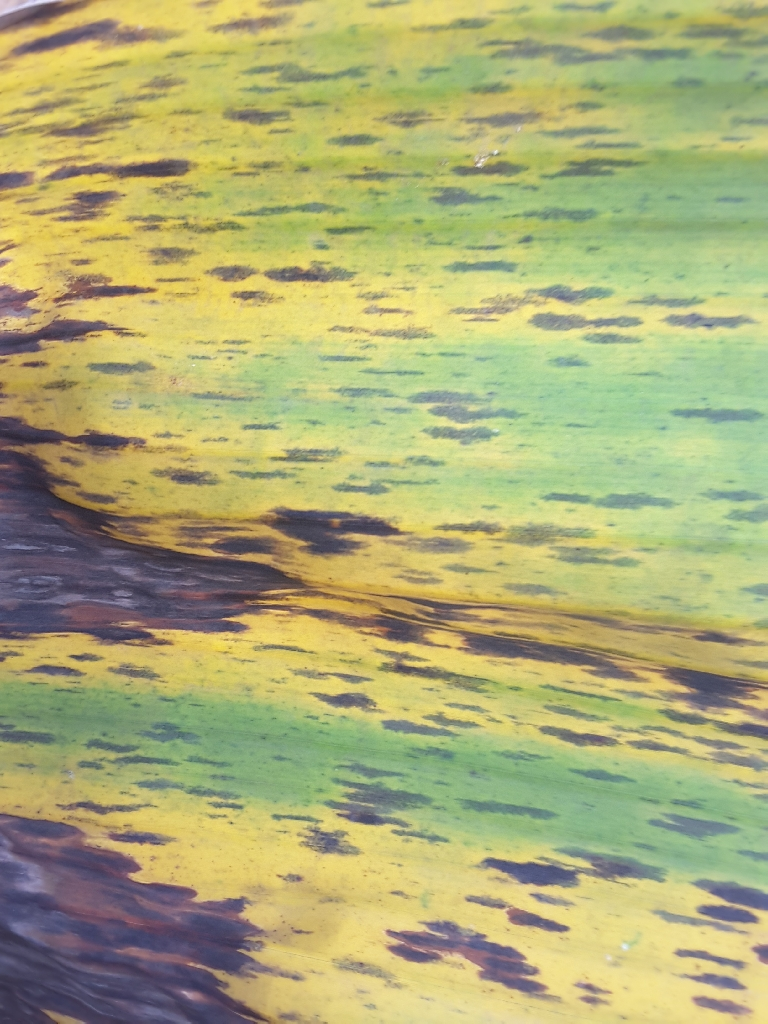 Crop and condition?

banana, black sigatoka
